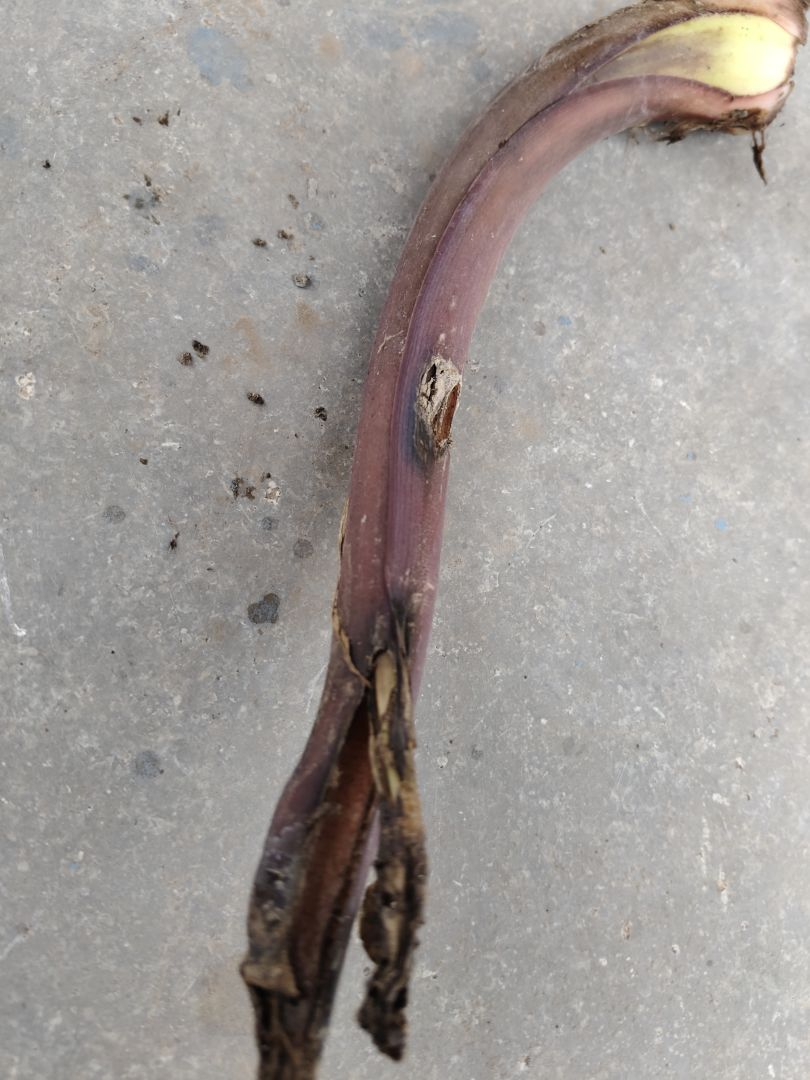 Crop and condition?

taro, root rot
